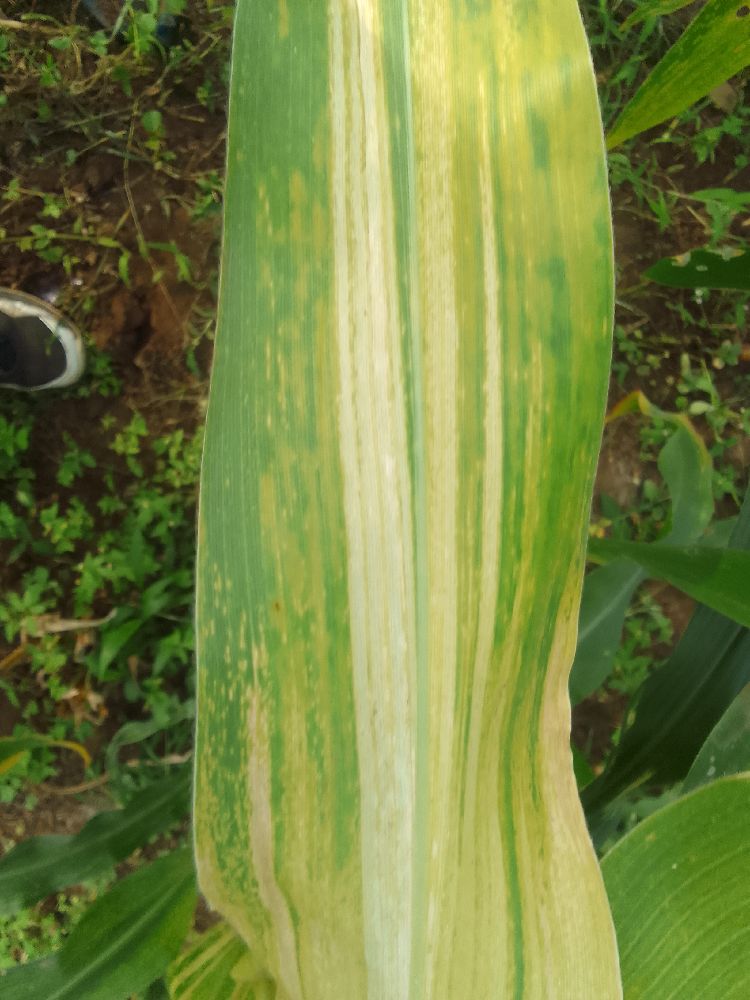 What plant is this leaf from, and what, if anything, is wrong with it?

maize, maize lethal necrosis
